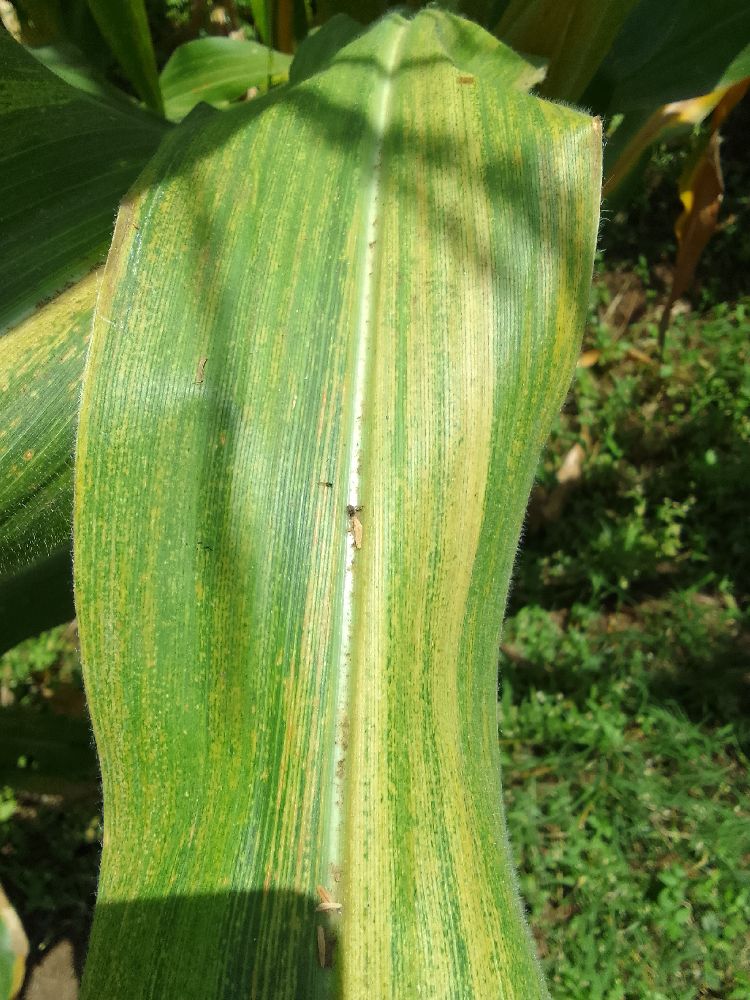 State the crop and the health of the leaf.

maize, maize lethal necrosis
